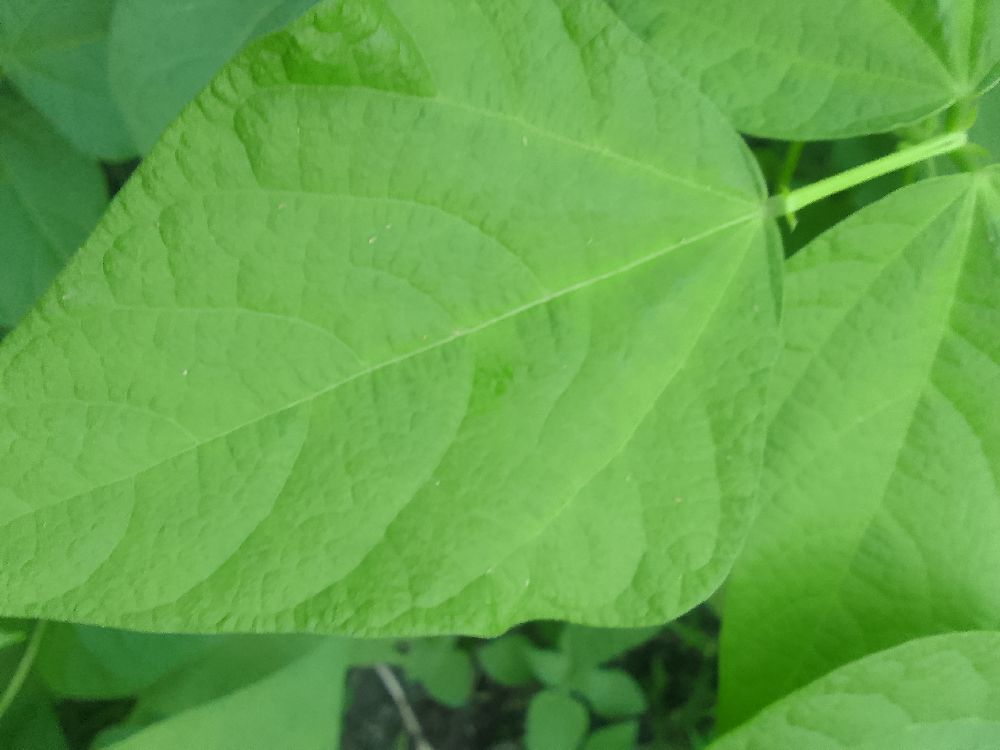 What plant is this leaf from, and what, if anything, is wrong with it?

common bean, healthy
